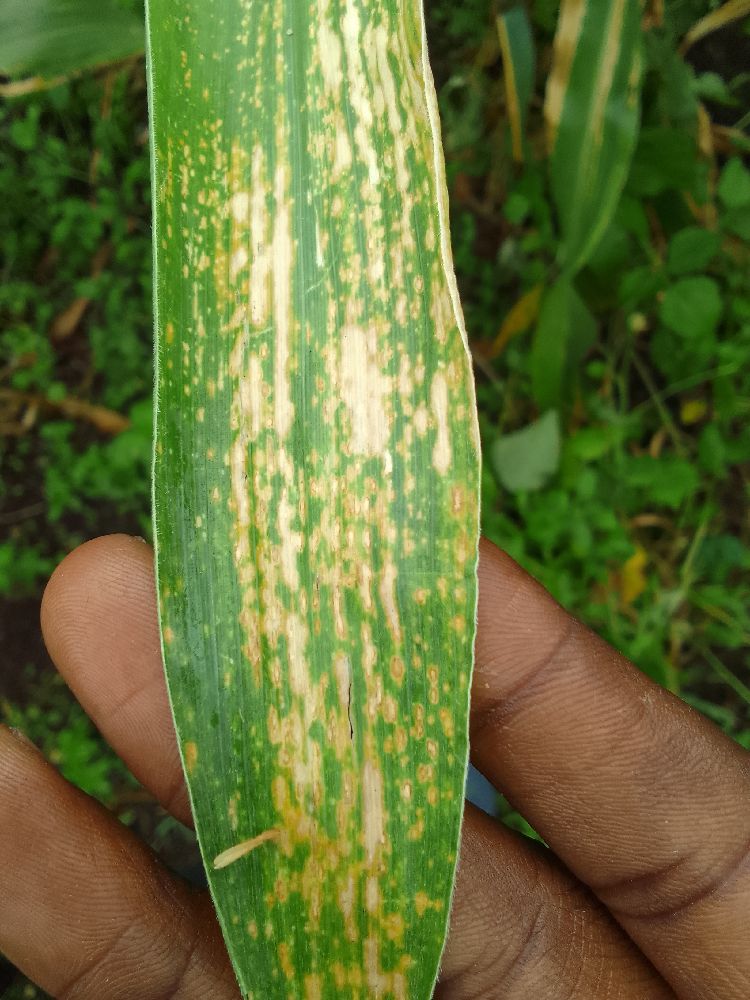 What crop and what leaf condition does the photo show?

maize, maize lethal necrosis
